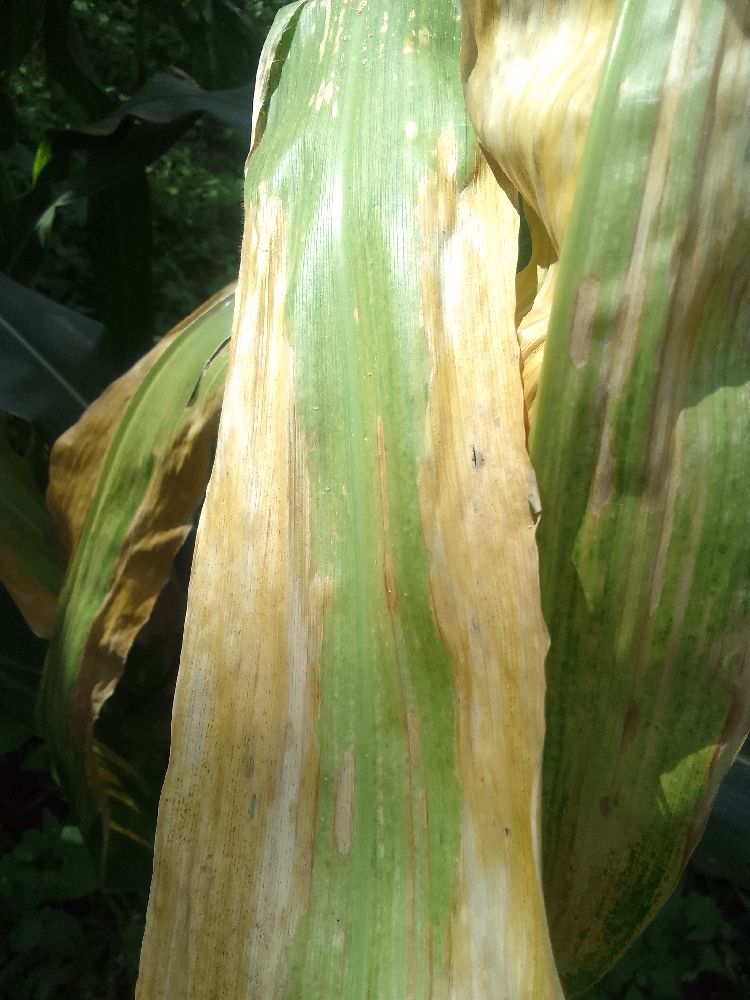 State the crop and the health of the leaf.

maize, maize lethal necrosis
